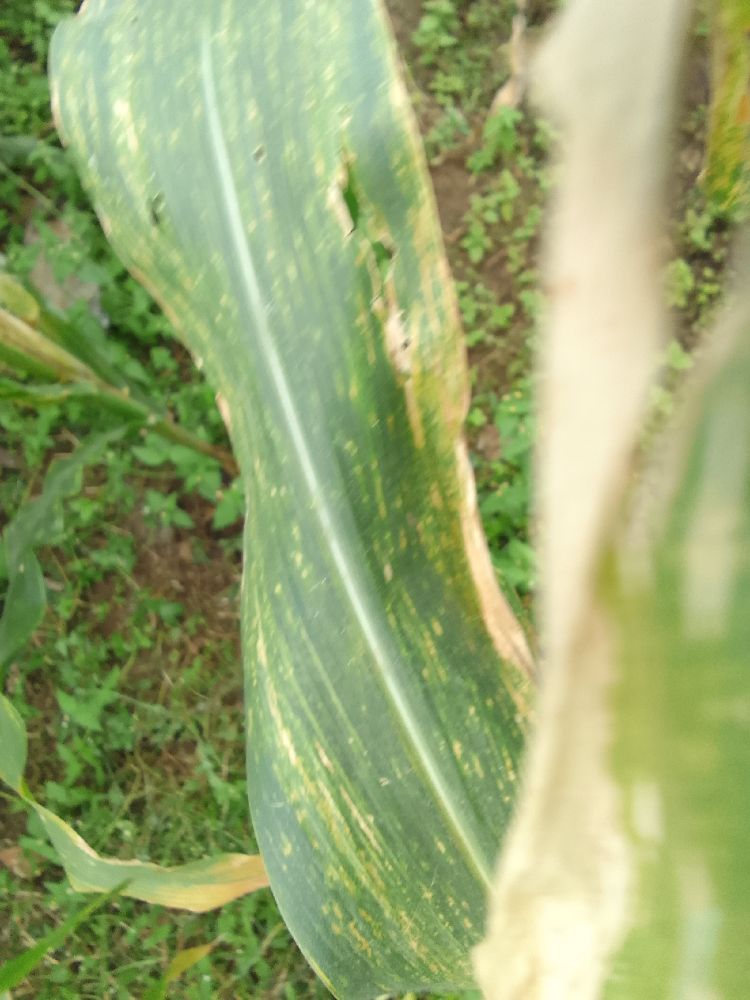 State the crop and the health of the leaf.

maize, maize lethal necrosis
